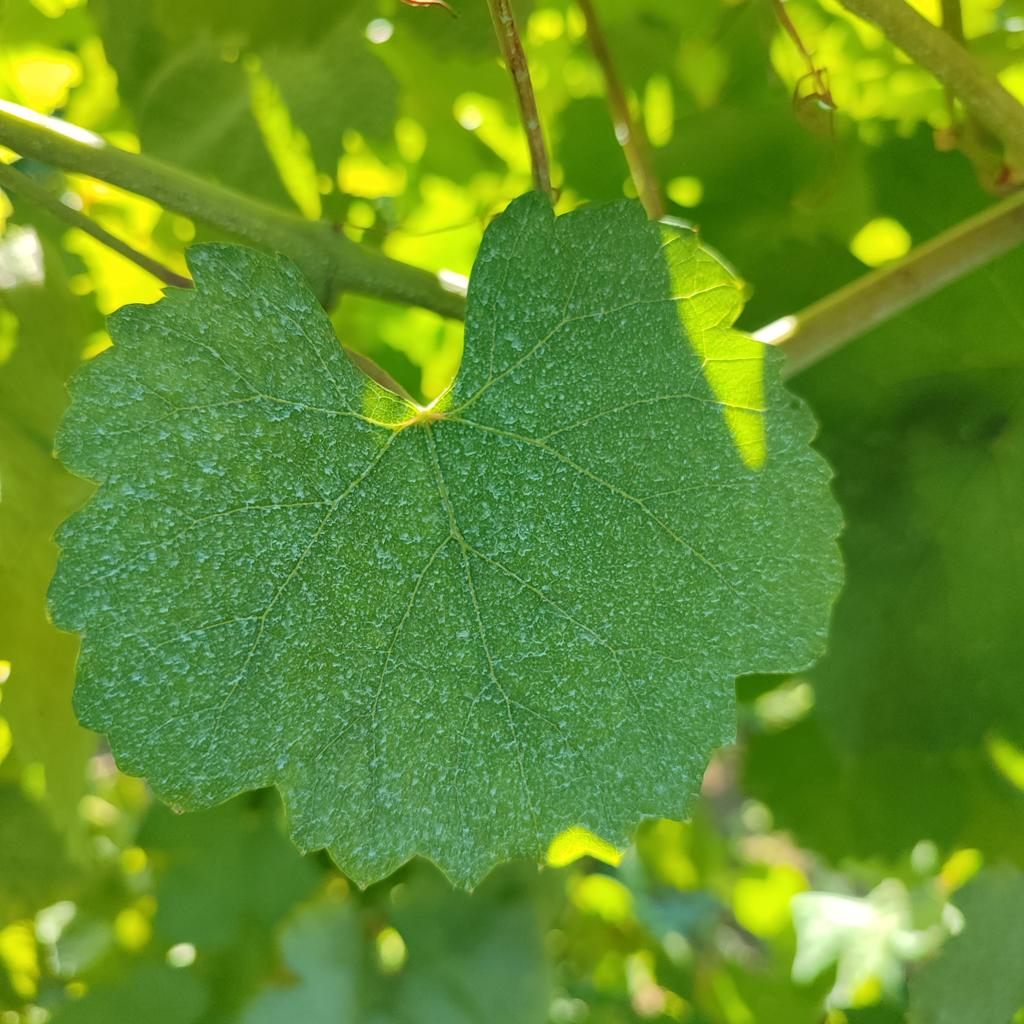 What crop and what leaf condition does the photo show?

grapevine, healthy
